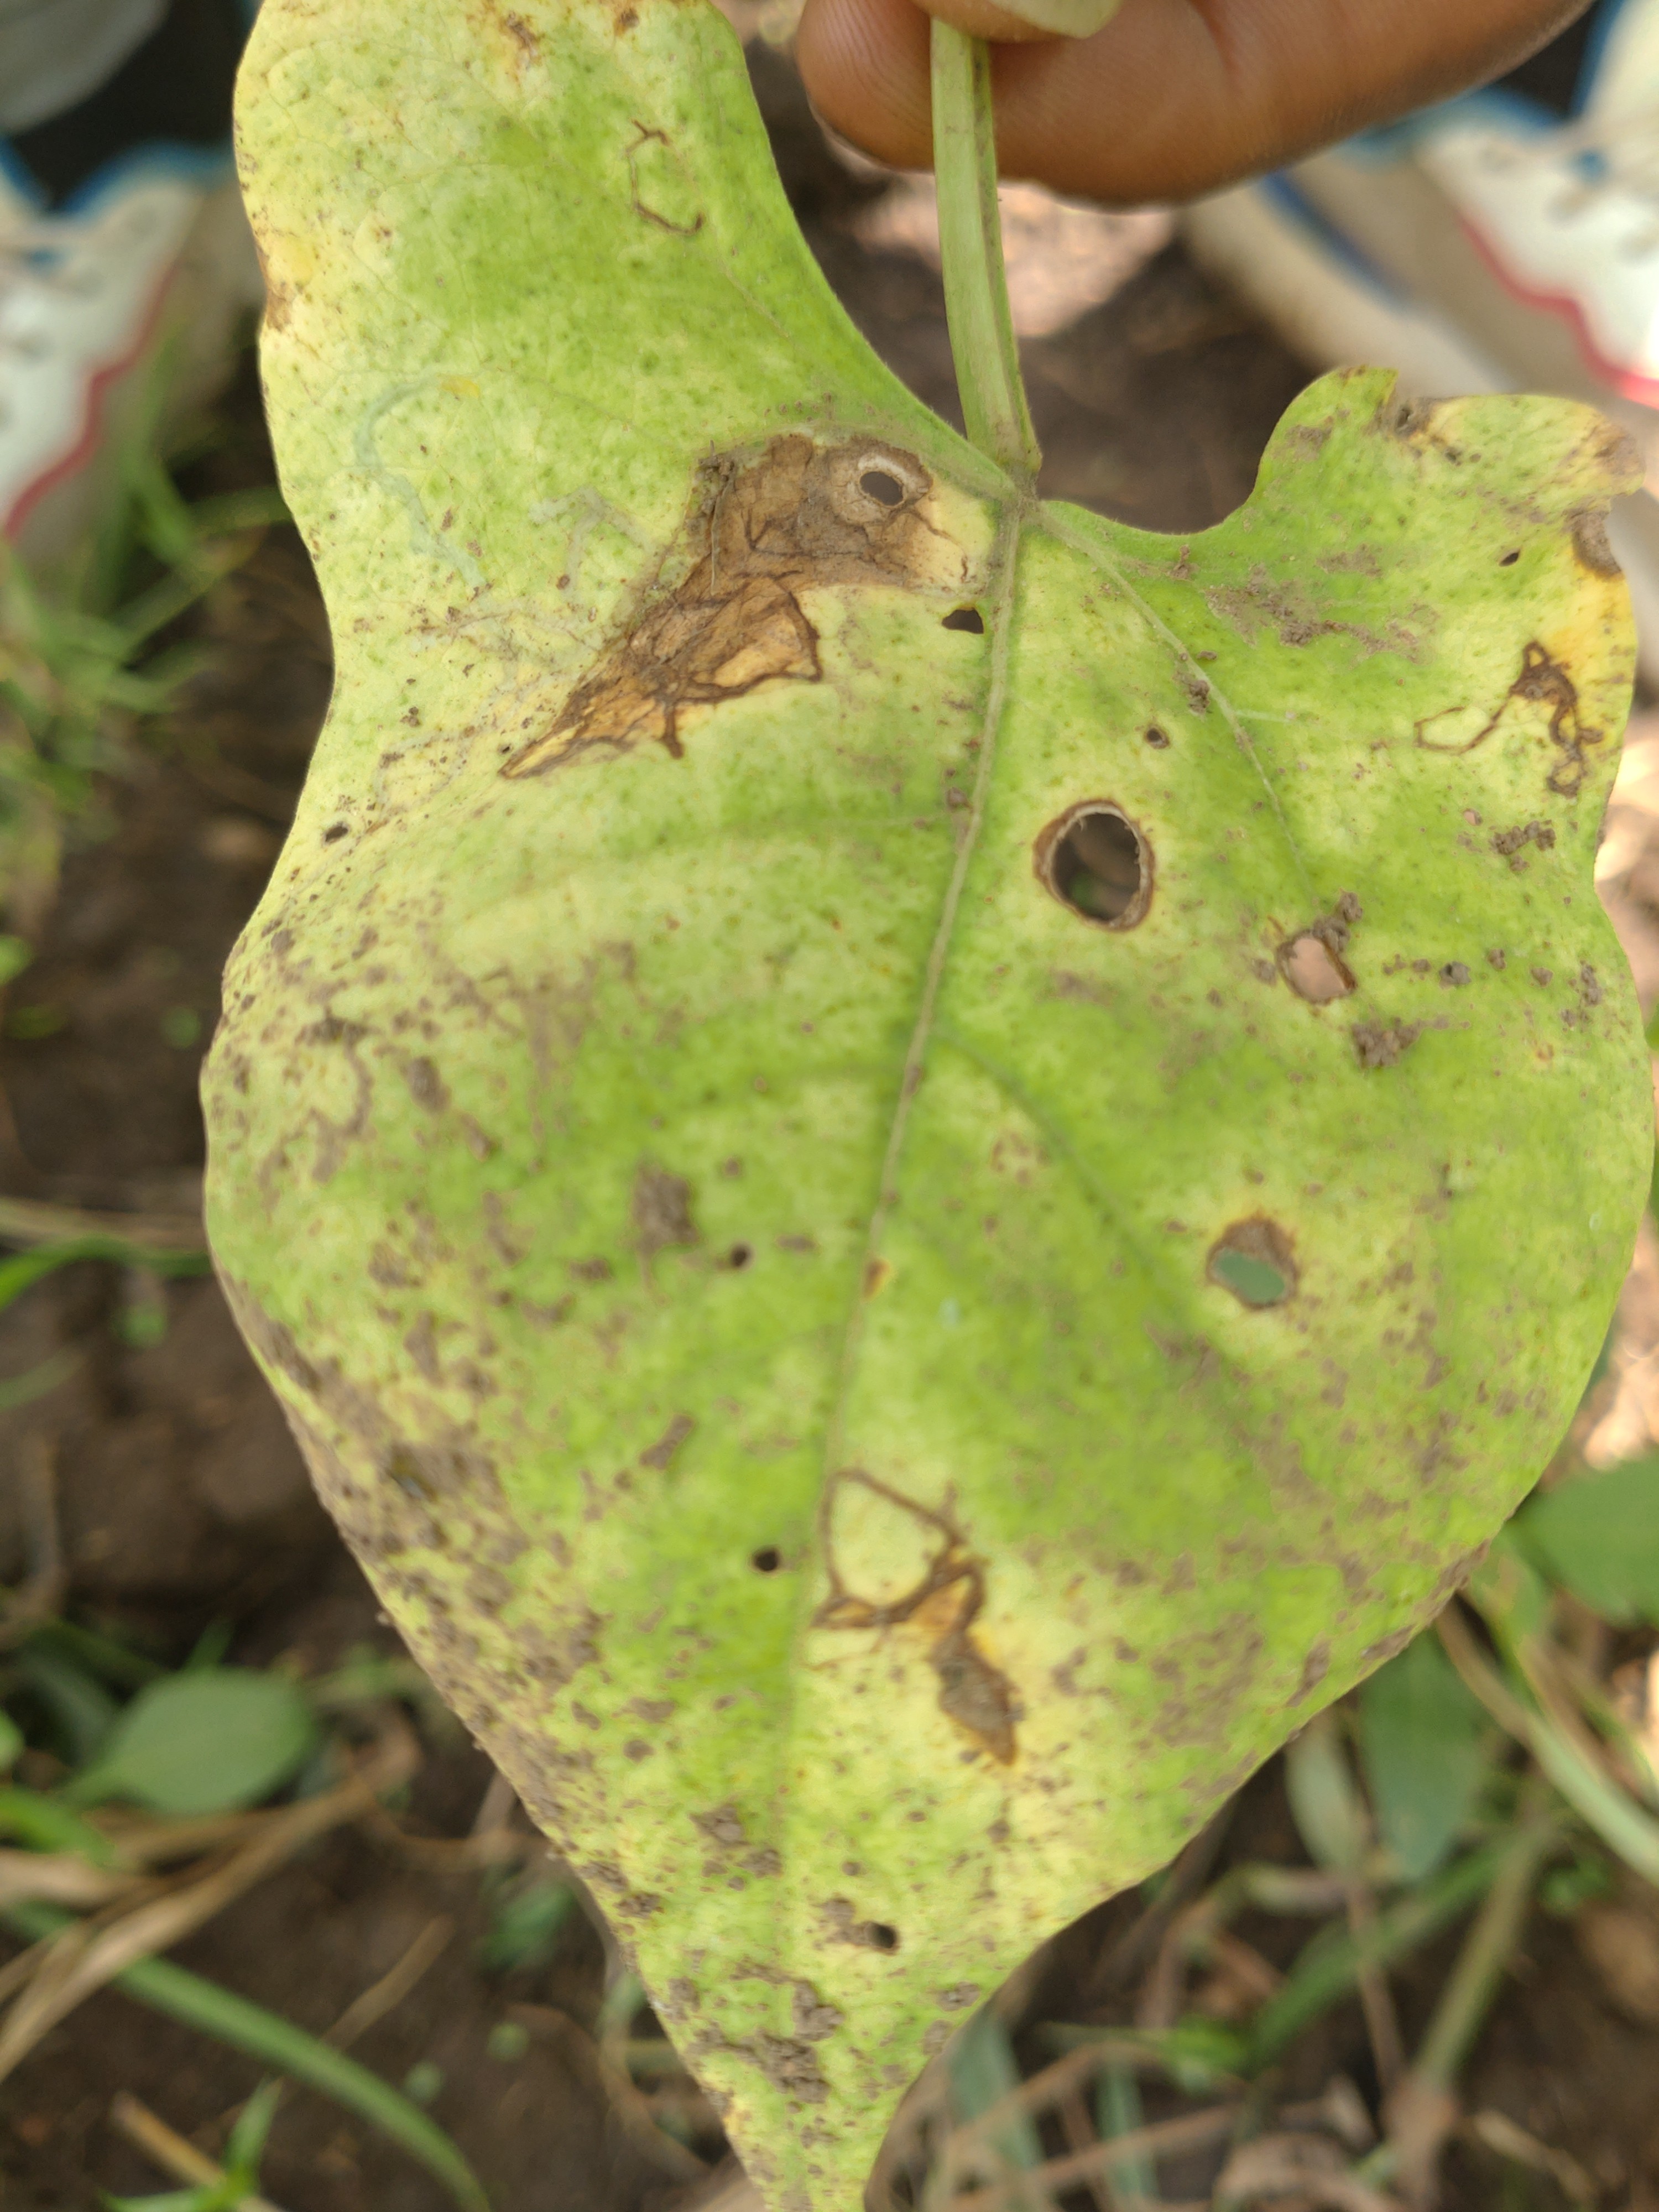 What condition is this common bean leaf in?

anthracnose
